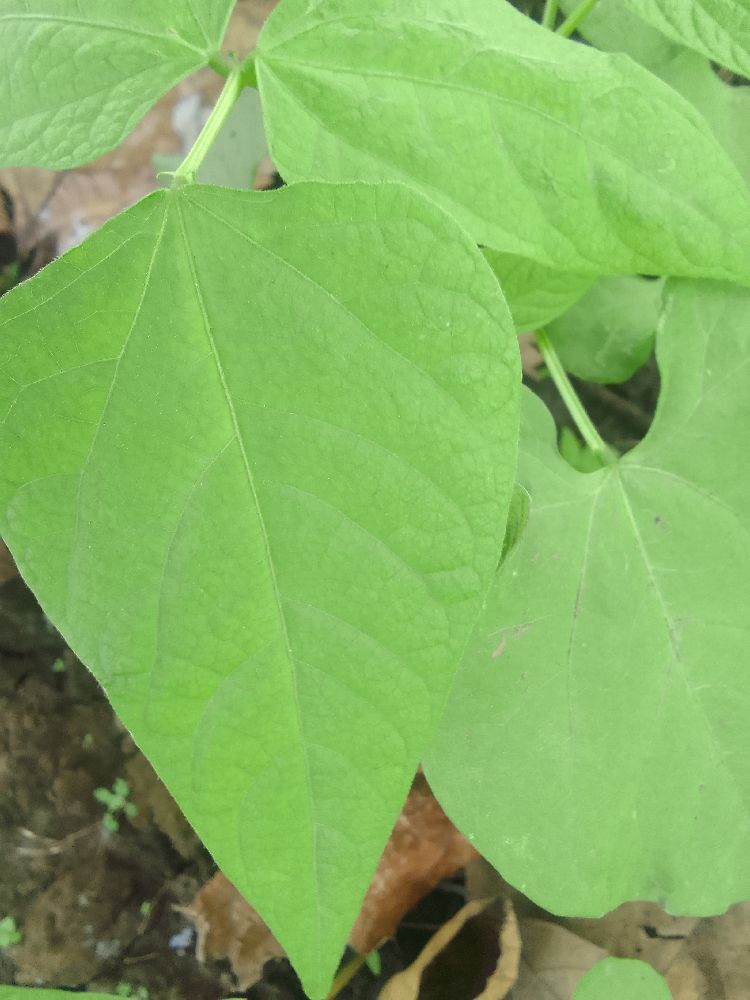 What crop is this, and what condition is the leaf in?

common bean, healthy
